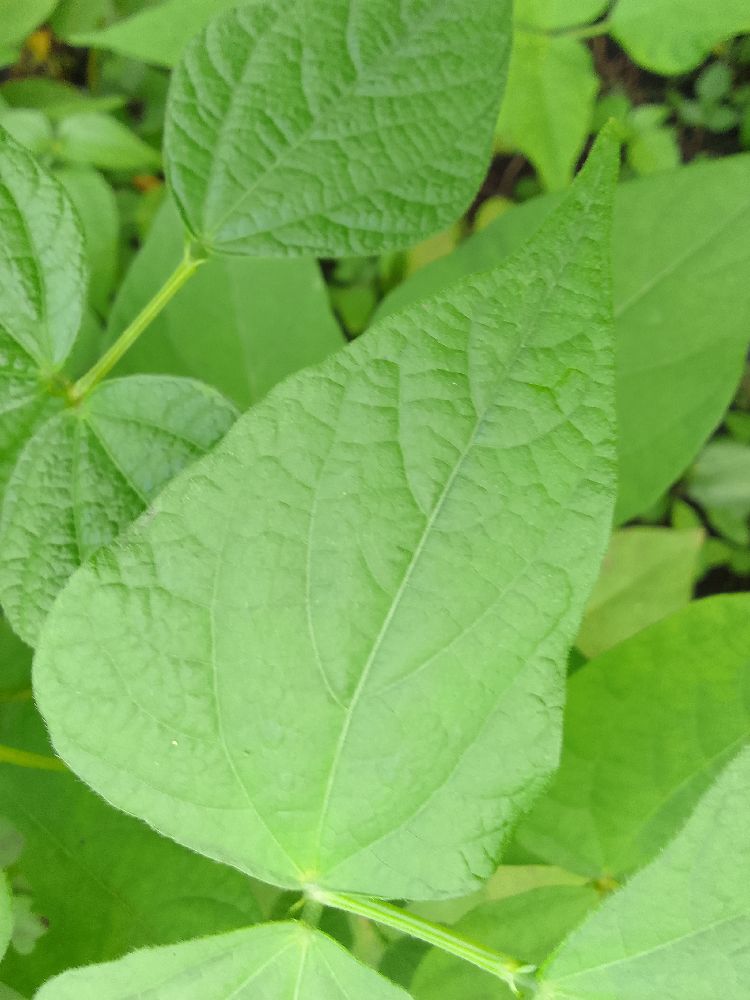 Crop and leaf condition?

common bean, healthy
